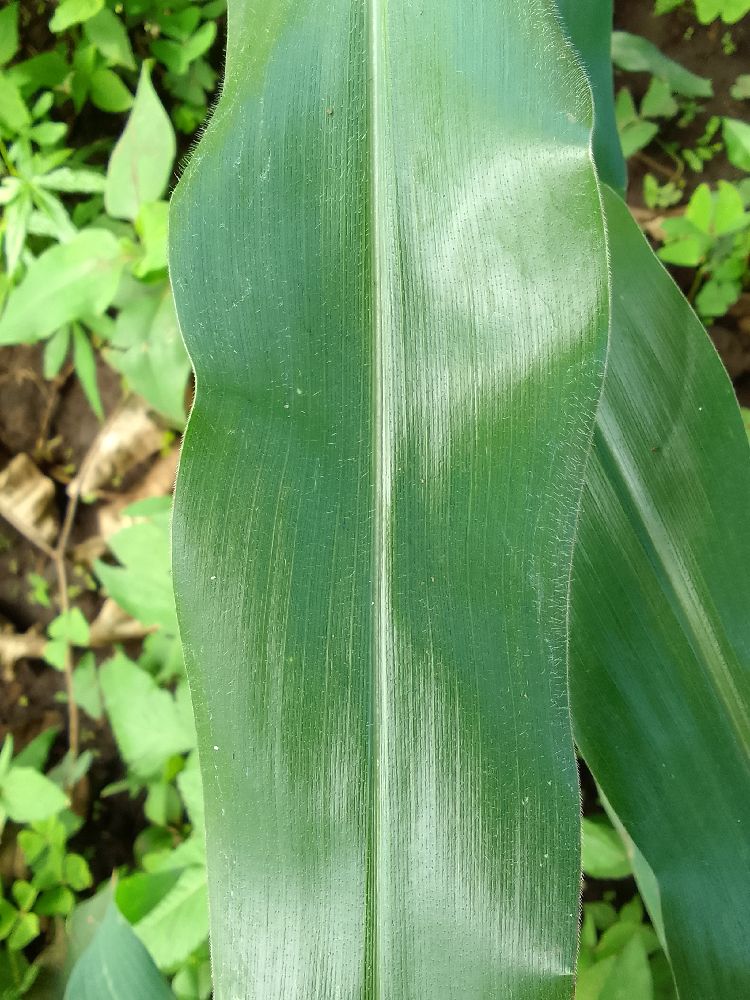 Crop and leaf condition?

maize, healthy
